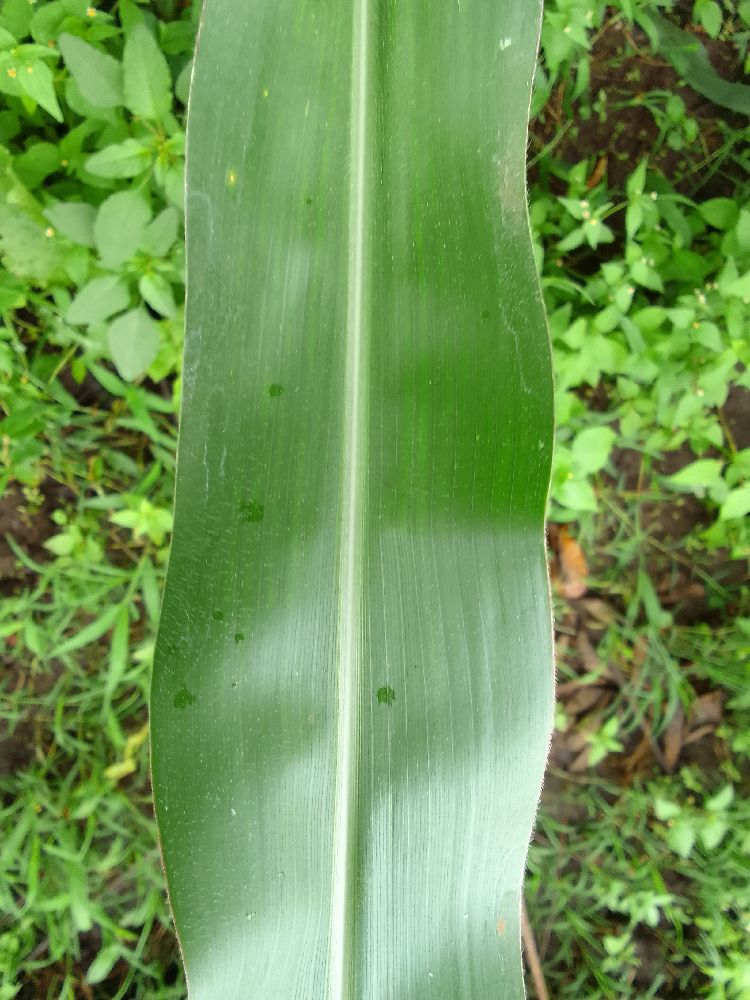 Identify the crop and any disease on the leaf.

maize, healthy
